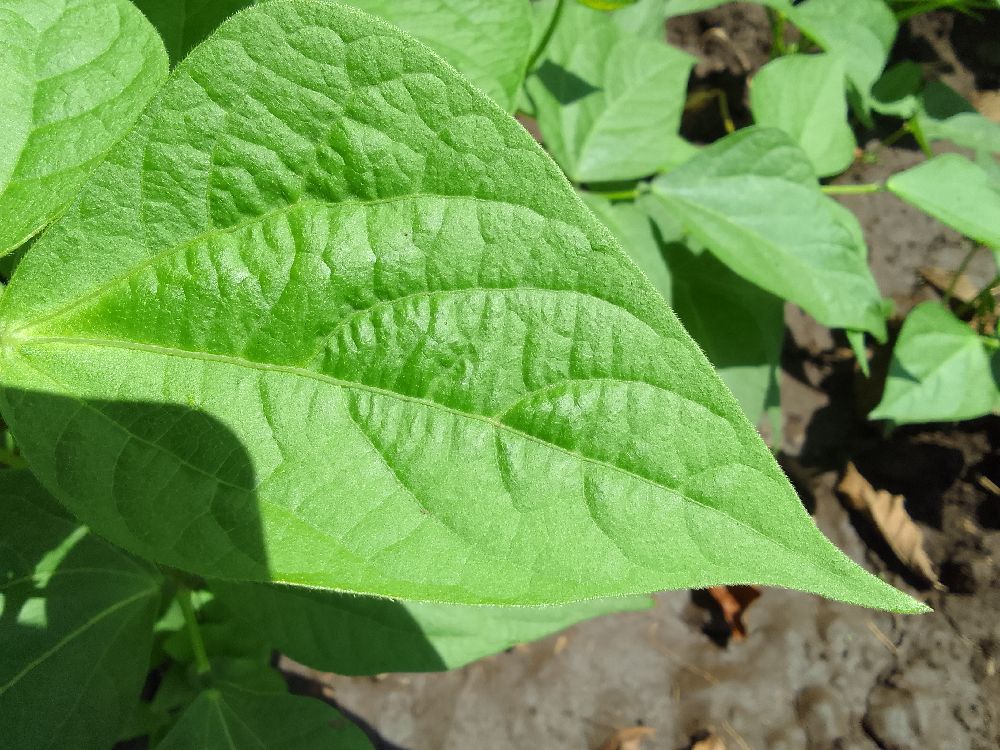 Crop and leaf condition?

common bean, healthy
